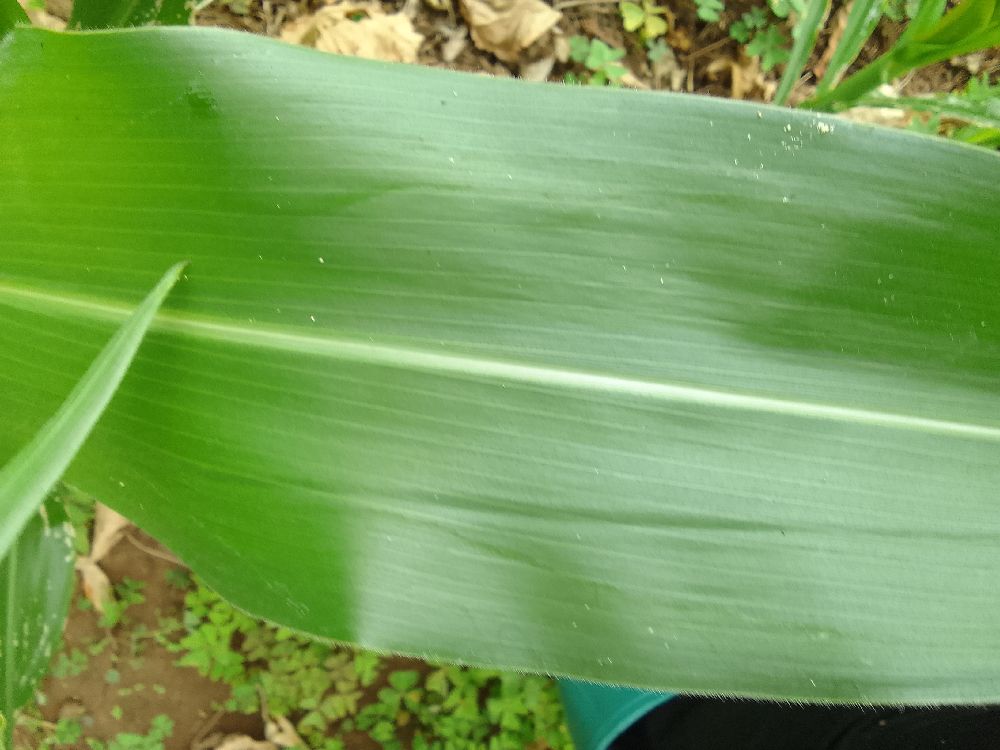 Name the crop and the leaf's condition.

maize, healthy
